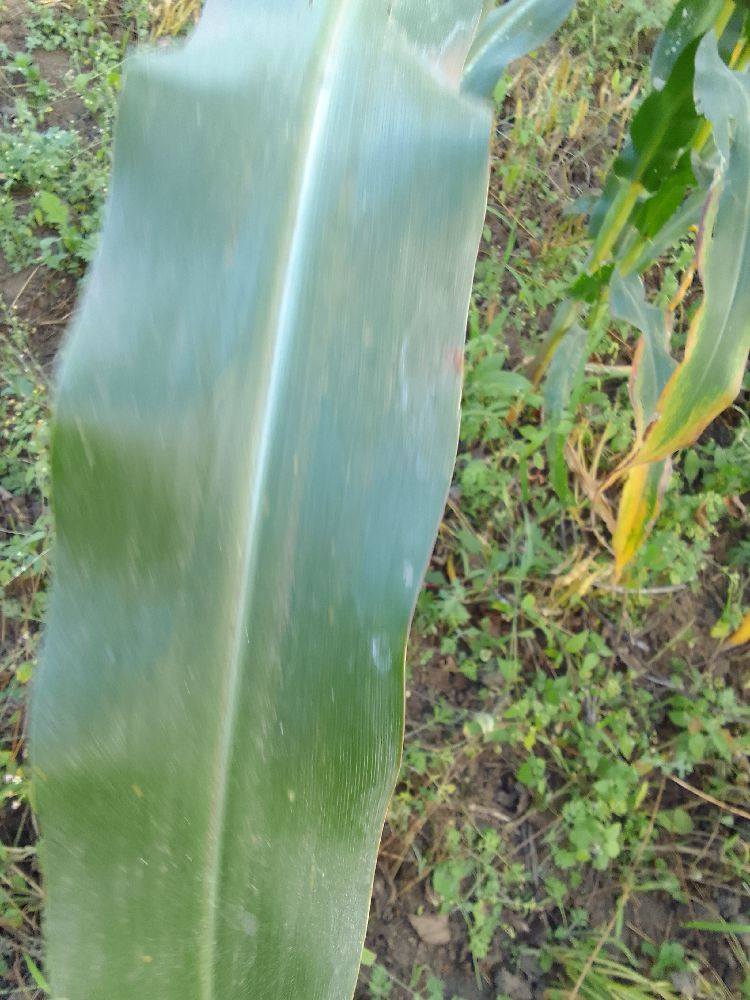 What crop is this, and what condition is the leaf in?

maize, healthy
